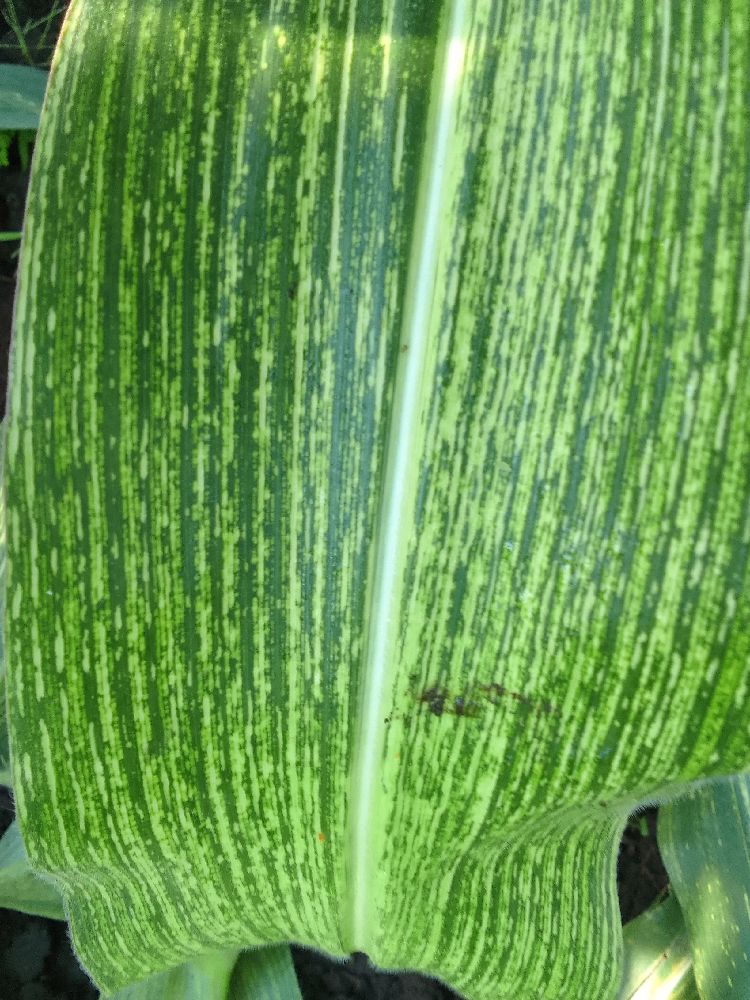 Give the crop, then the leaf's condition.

maize, maize streak virus
